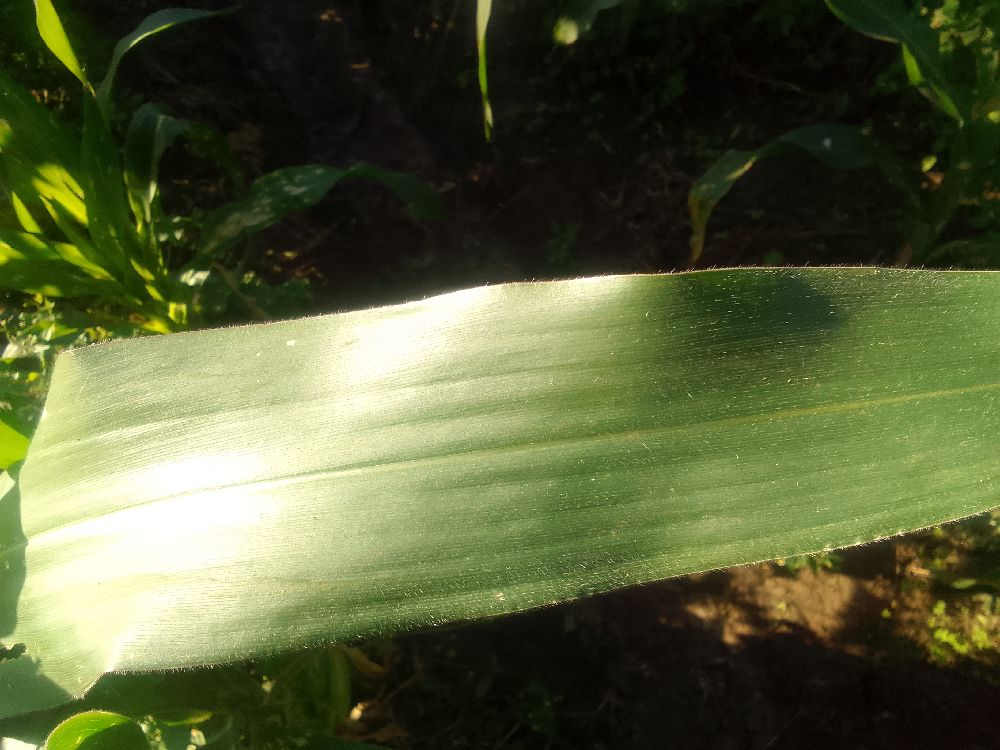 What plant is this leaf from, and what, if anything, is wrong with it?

maize, healthy
